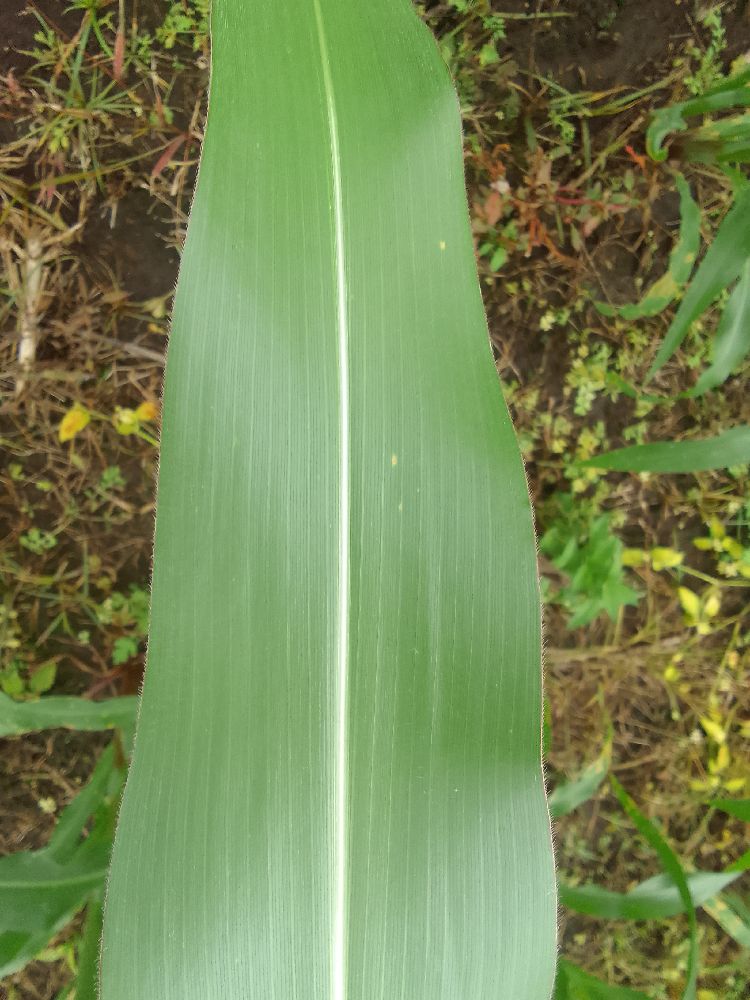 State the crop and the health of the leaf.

maize, healthy
